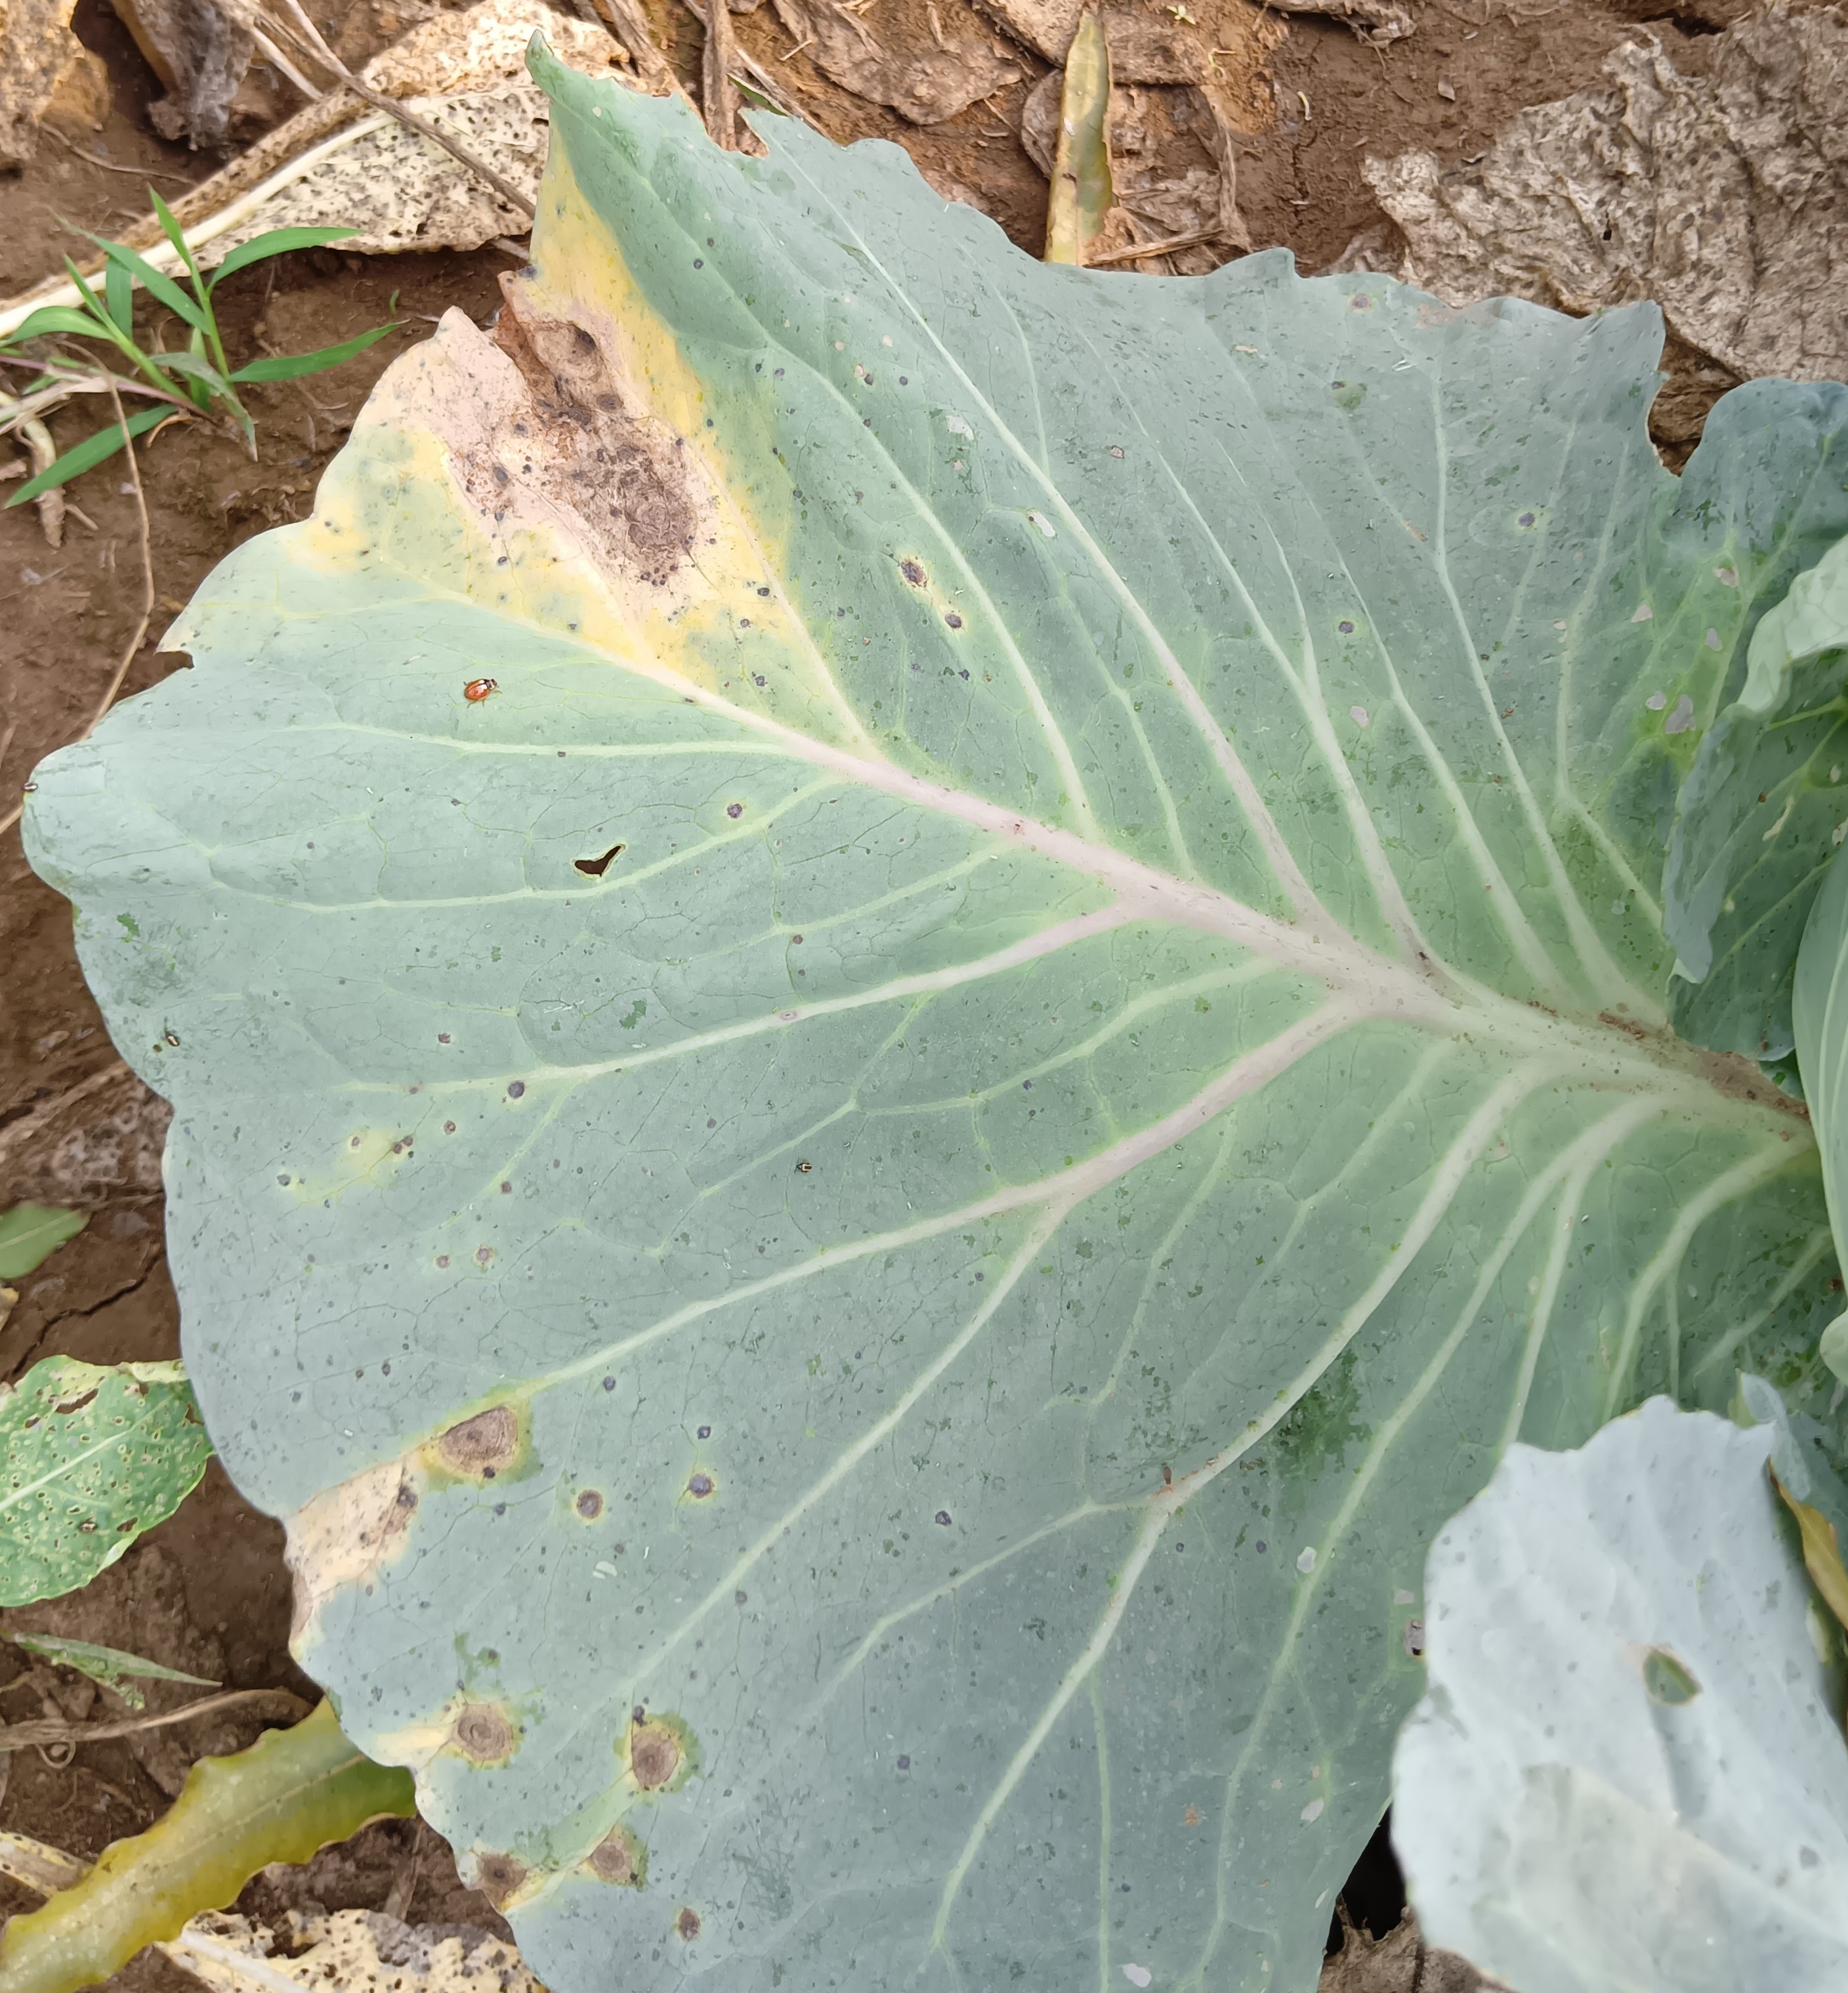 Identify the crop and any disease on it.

cabbage, alternaria
